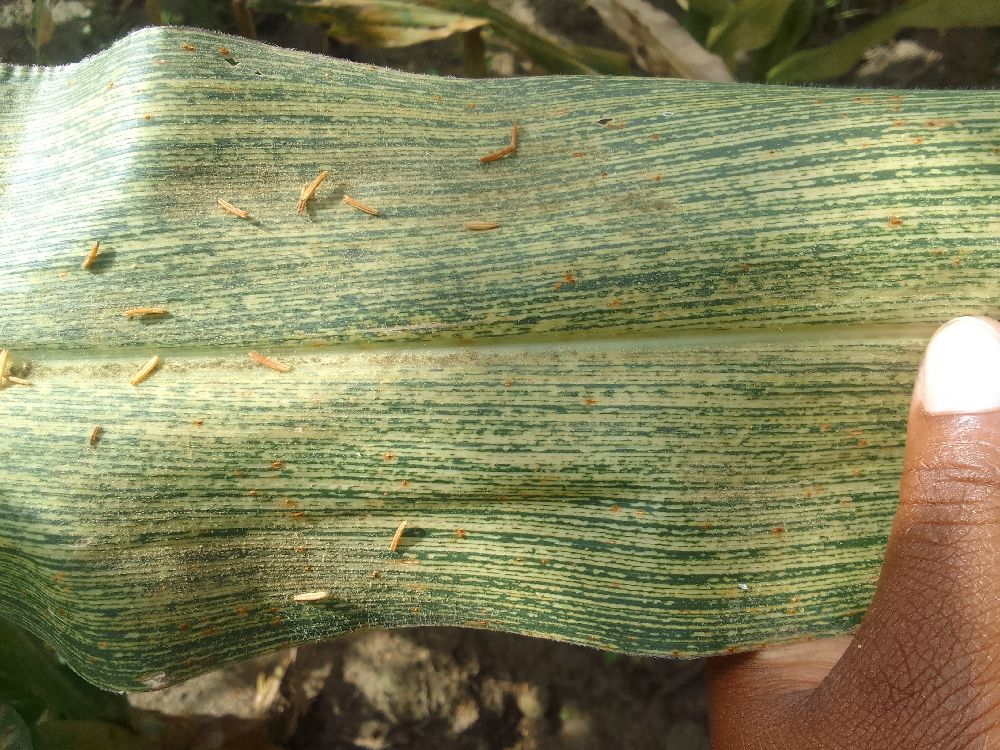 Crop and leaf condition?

maize, maize streak virus
